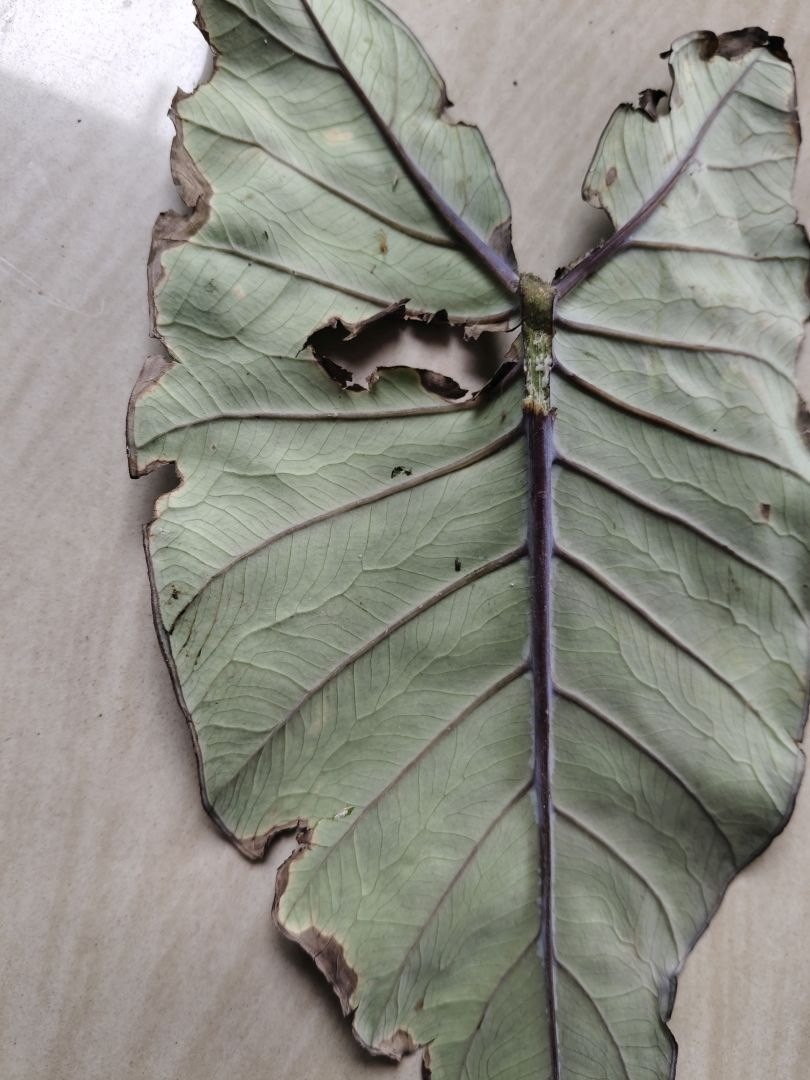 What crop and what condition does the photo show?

taro, leaf blight
